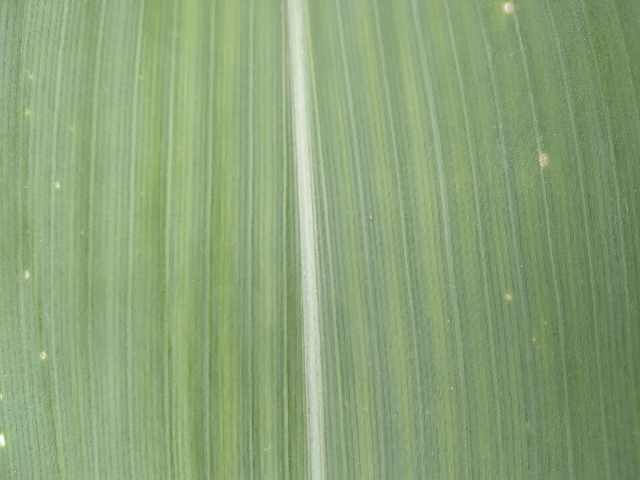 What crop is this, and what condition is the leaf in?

maize, healthy
